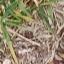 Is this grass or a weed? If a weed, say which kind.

grass
